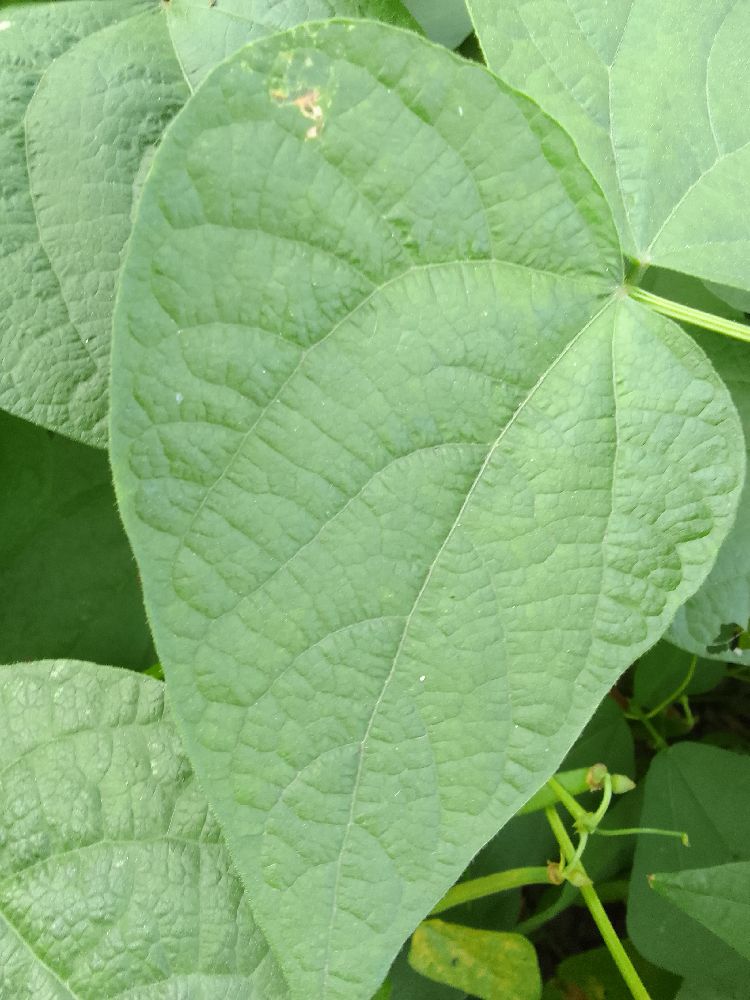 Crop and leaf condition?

common bean, healthy
